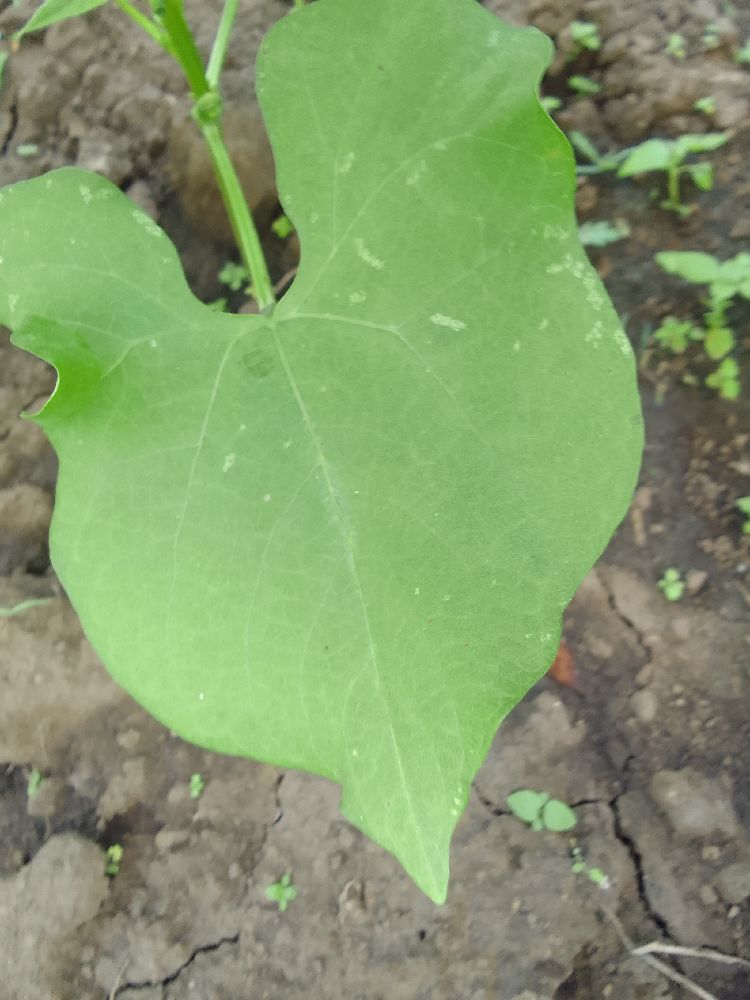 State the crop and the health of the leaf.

common bean, healthy
